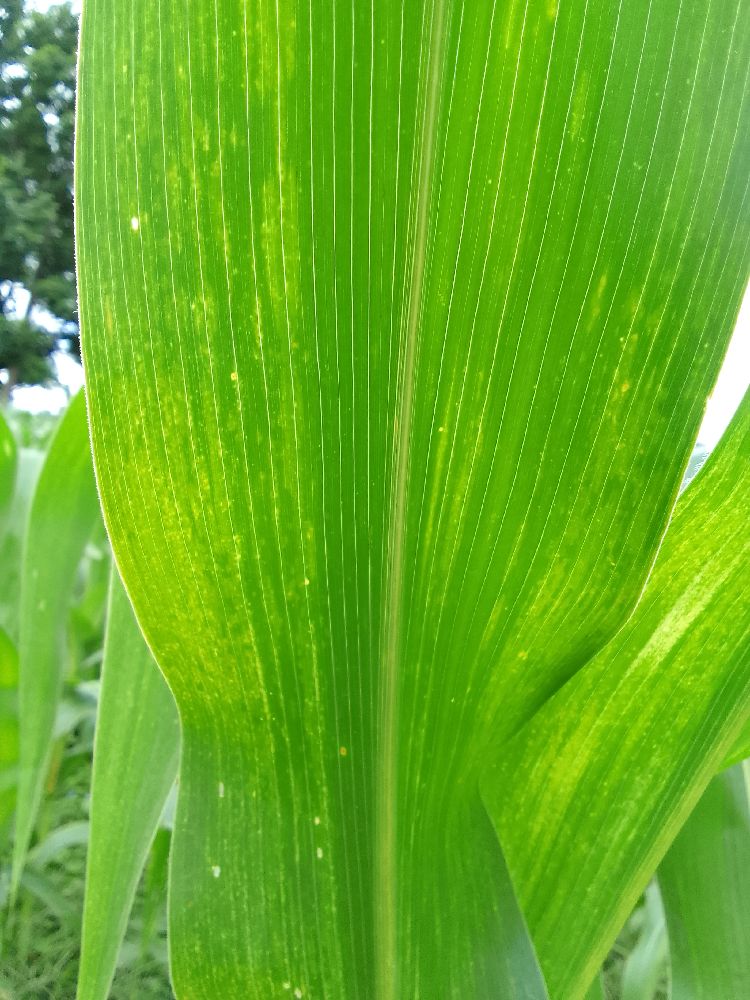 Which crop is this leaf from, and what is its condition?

maize, maize lethal necrosis
